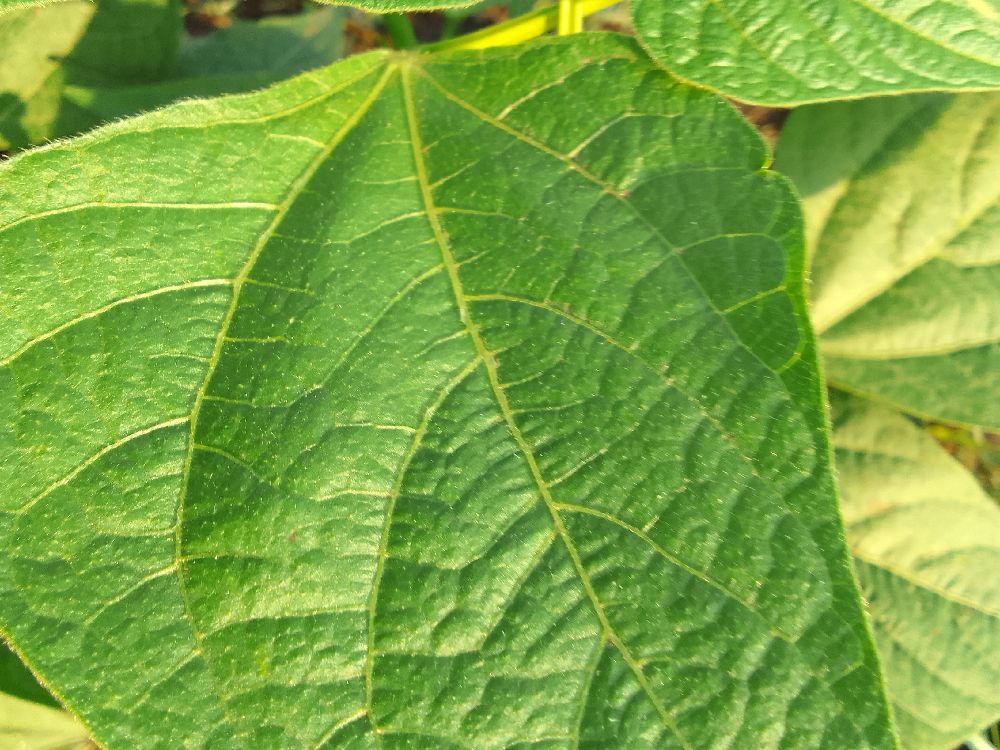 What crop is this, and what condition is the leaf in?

common bean, healthy
